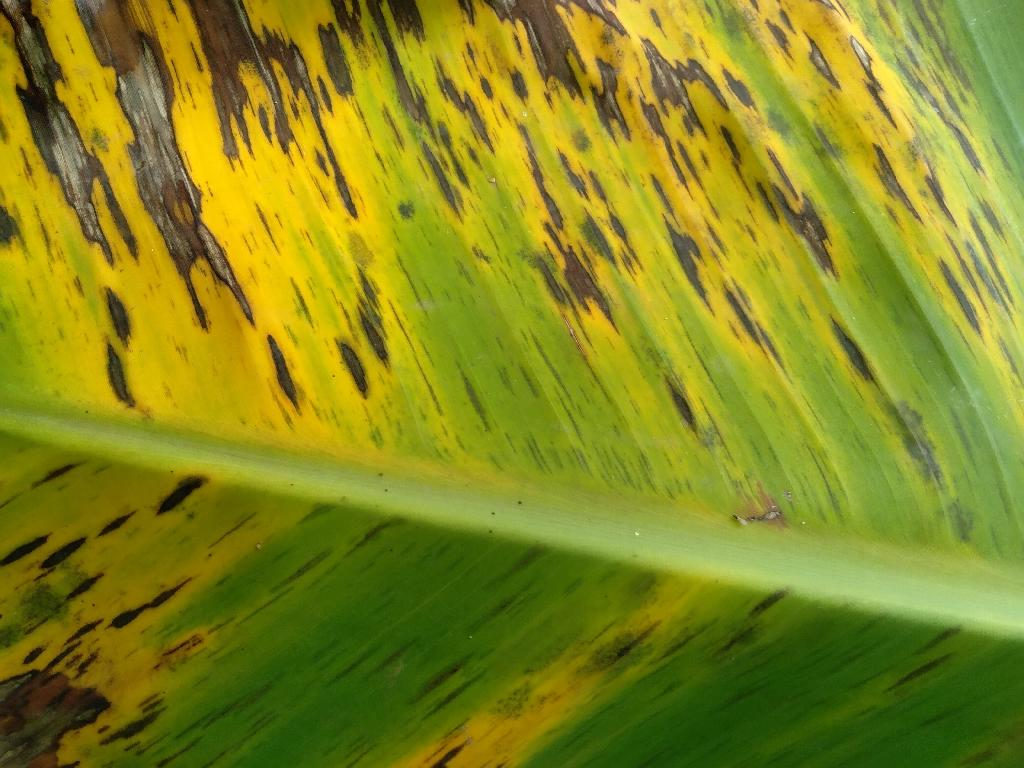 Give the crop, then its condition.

banana, black sigatoka
